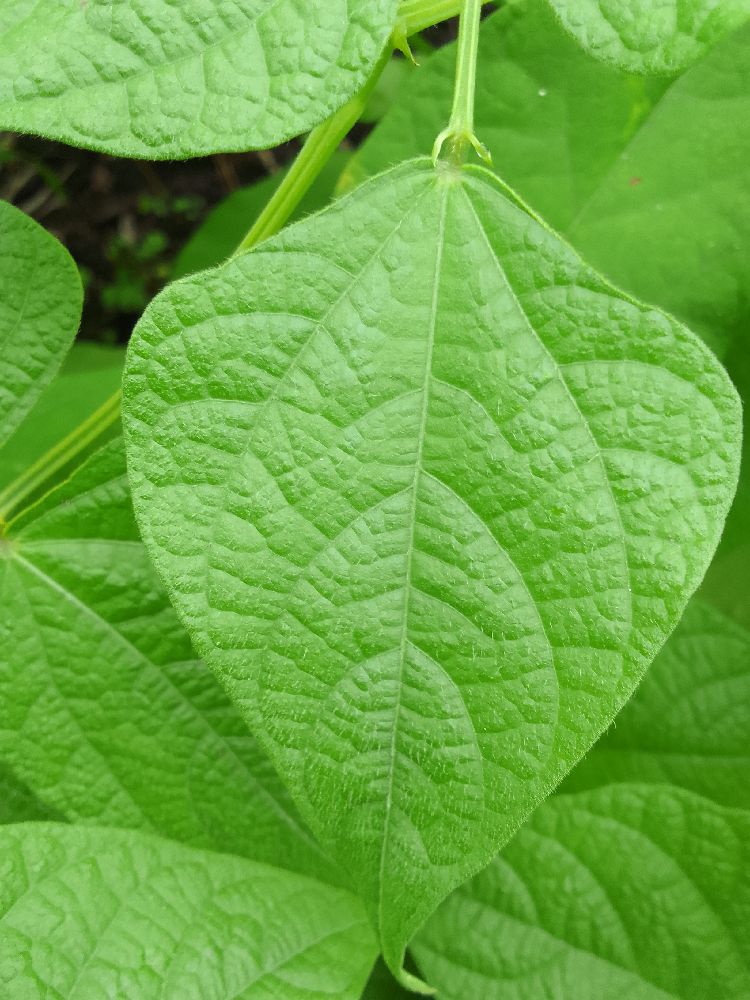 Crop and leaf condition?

maize, healthy
